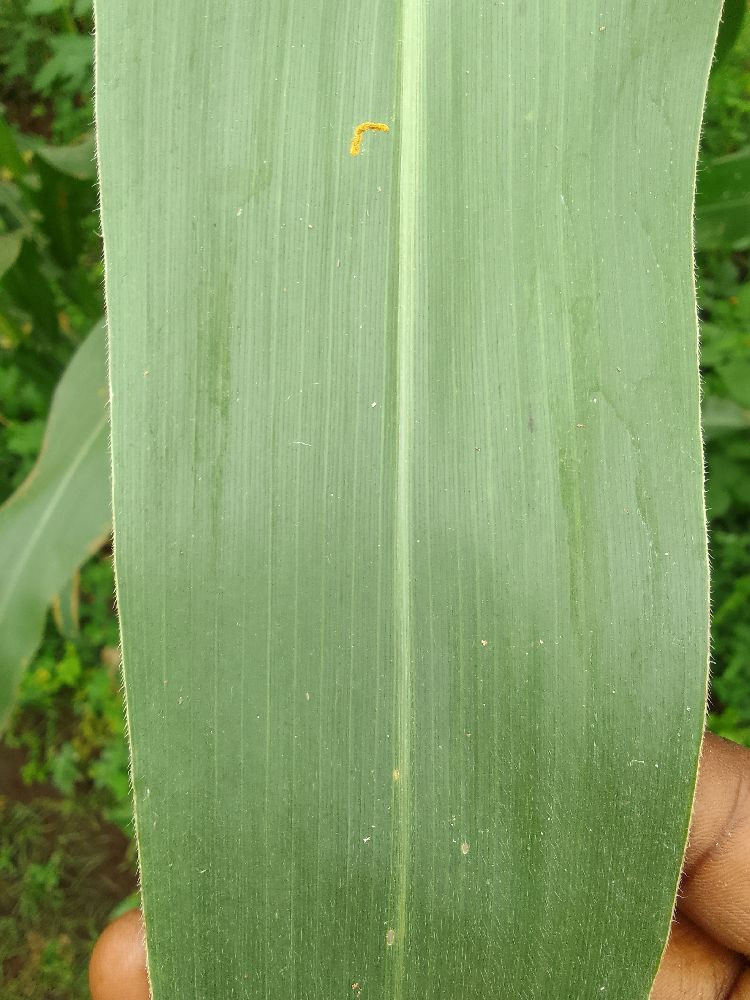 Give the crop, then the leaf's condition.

maize, healthy
